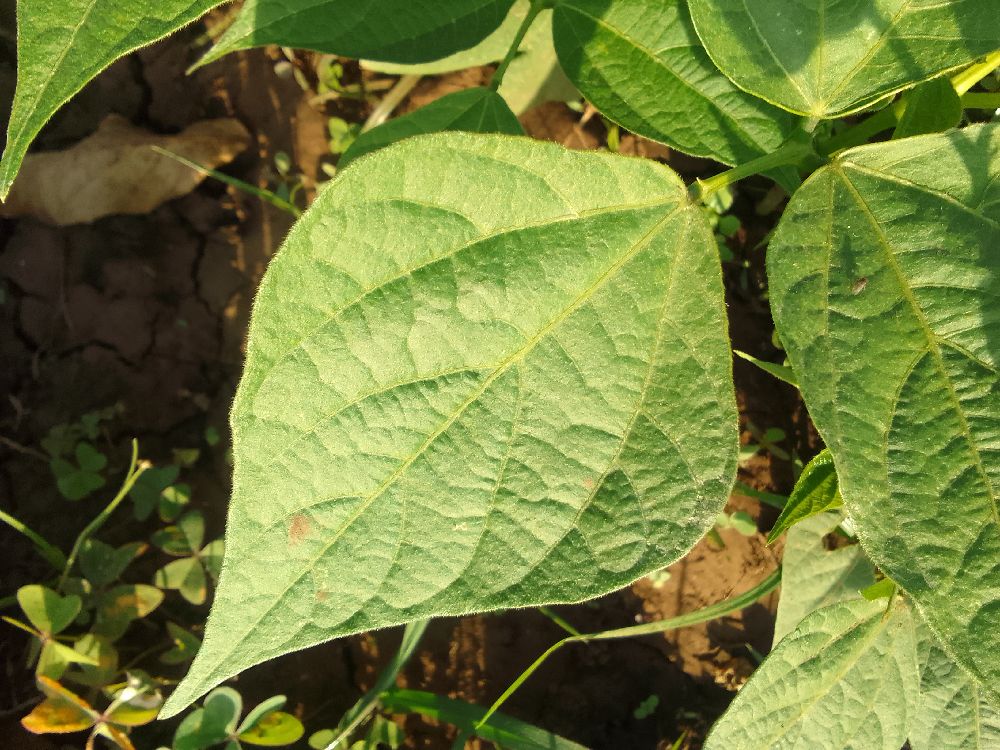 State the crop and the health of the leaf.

common bean, healthy
